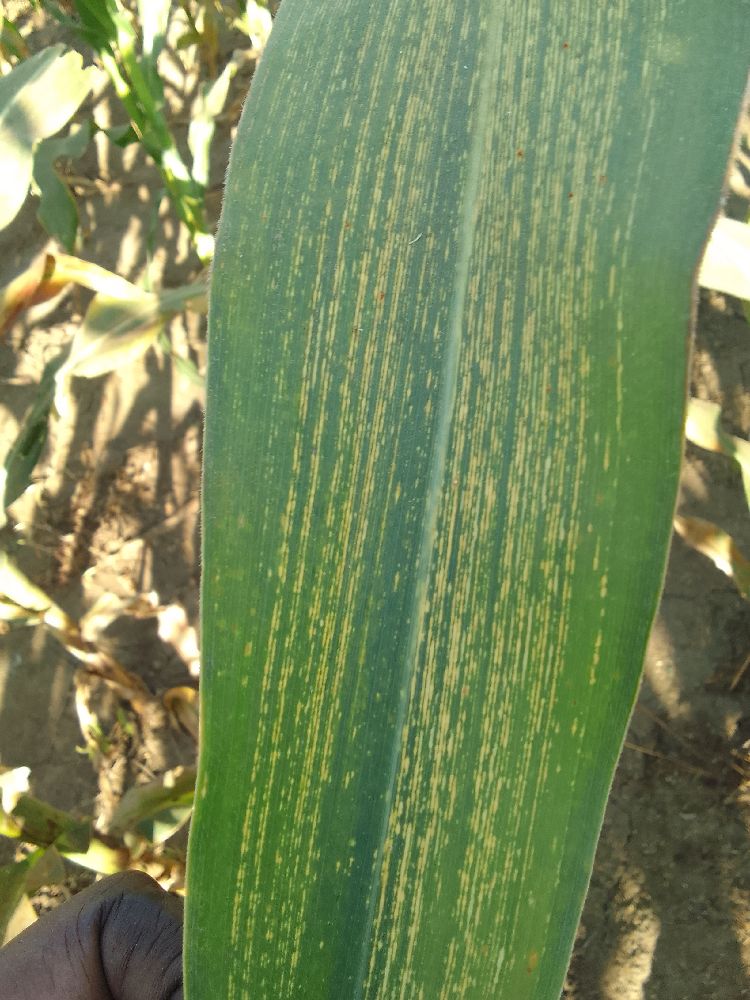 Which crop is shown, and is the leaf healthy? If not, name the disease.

maize, maize streak virus
